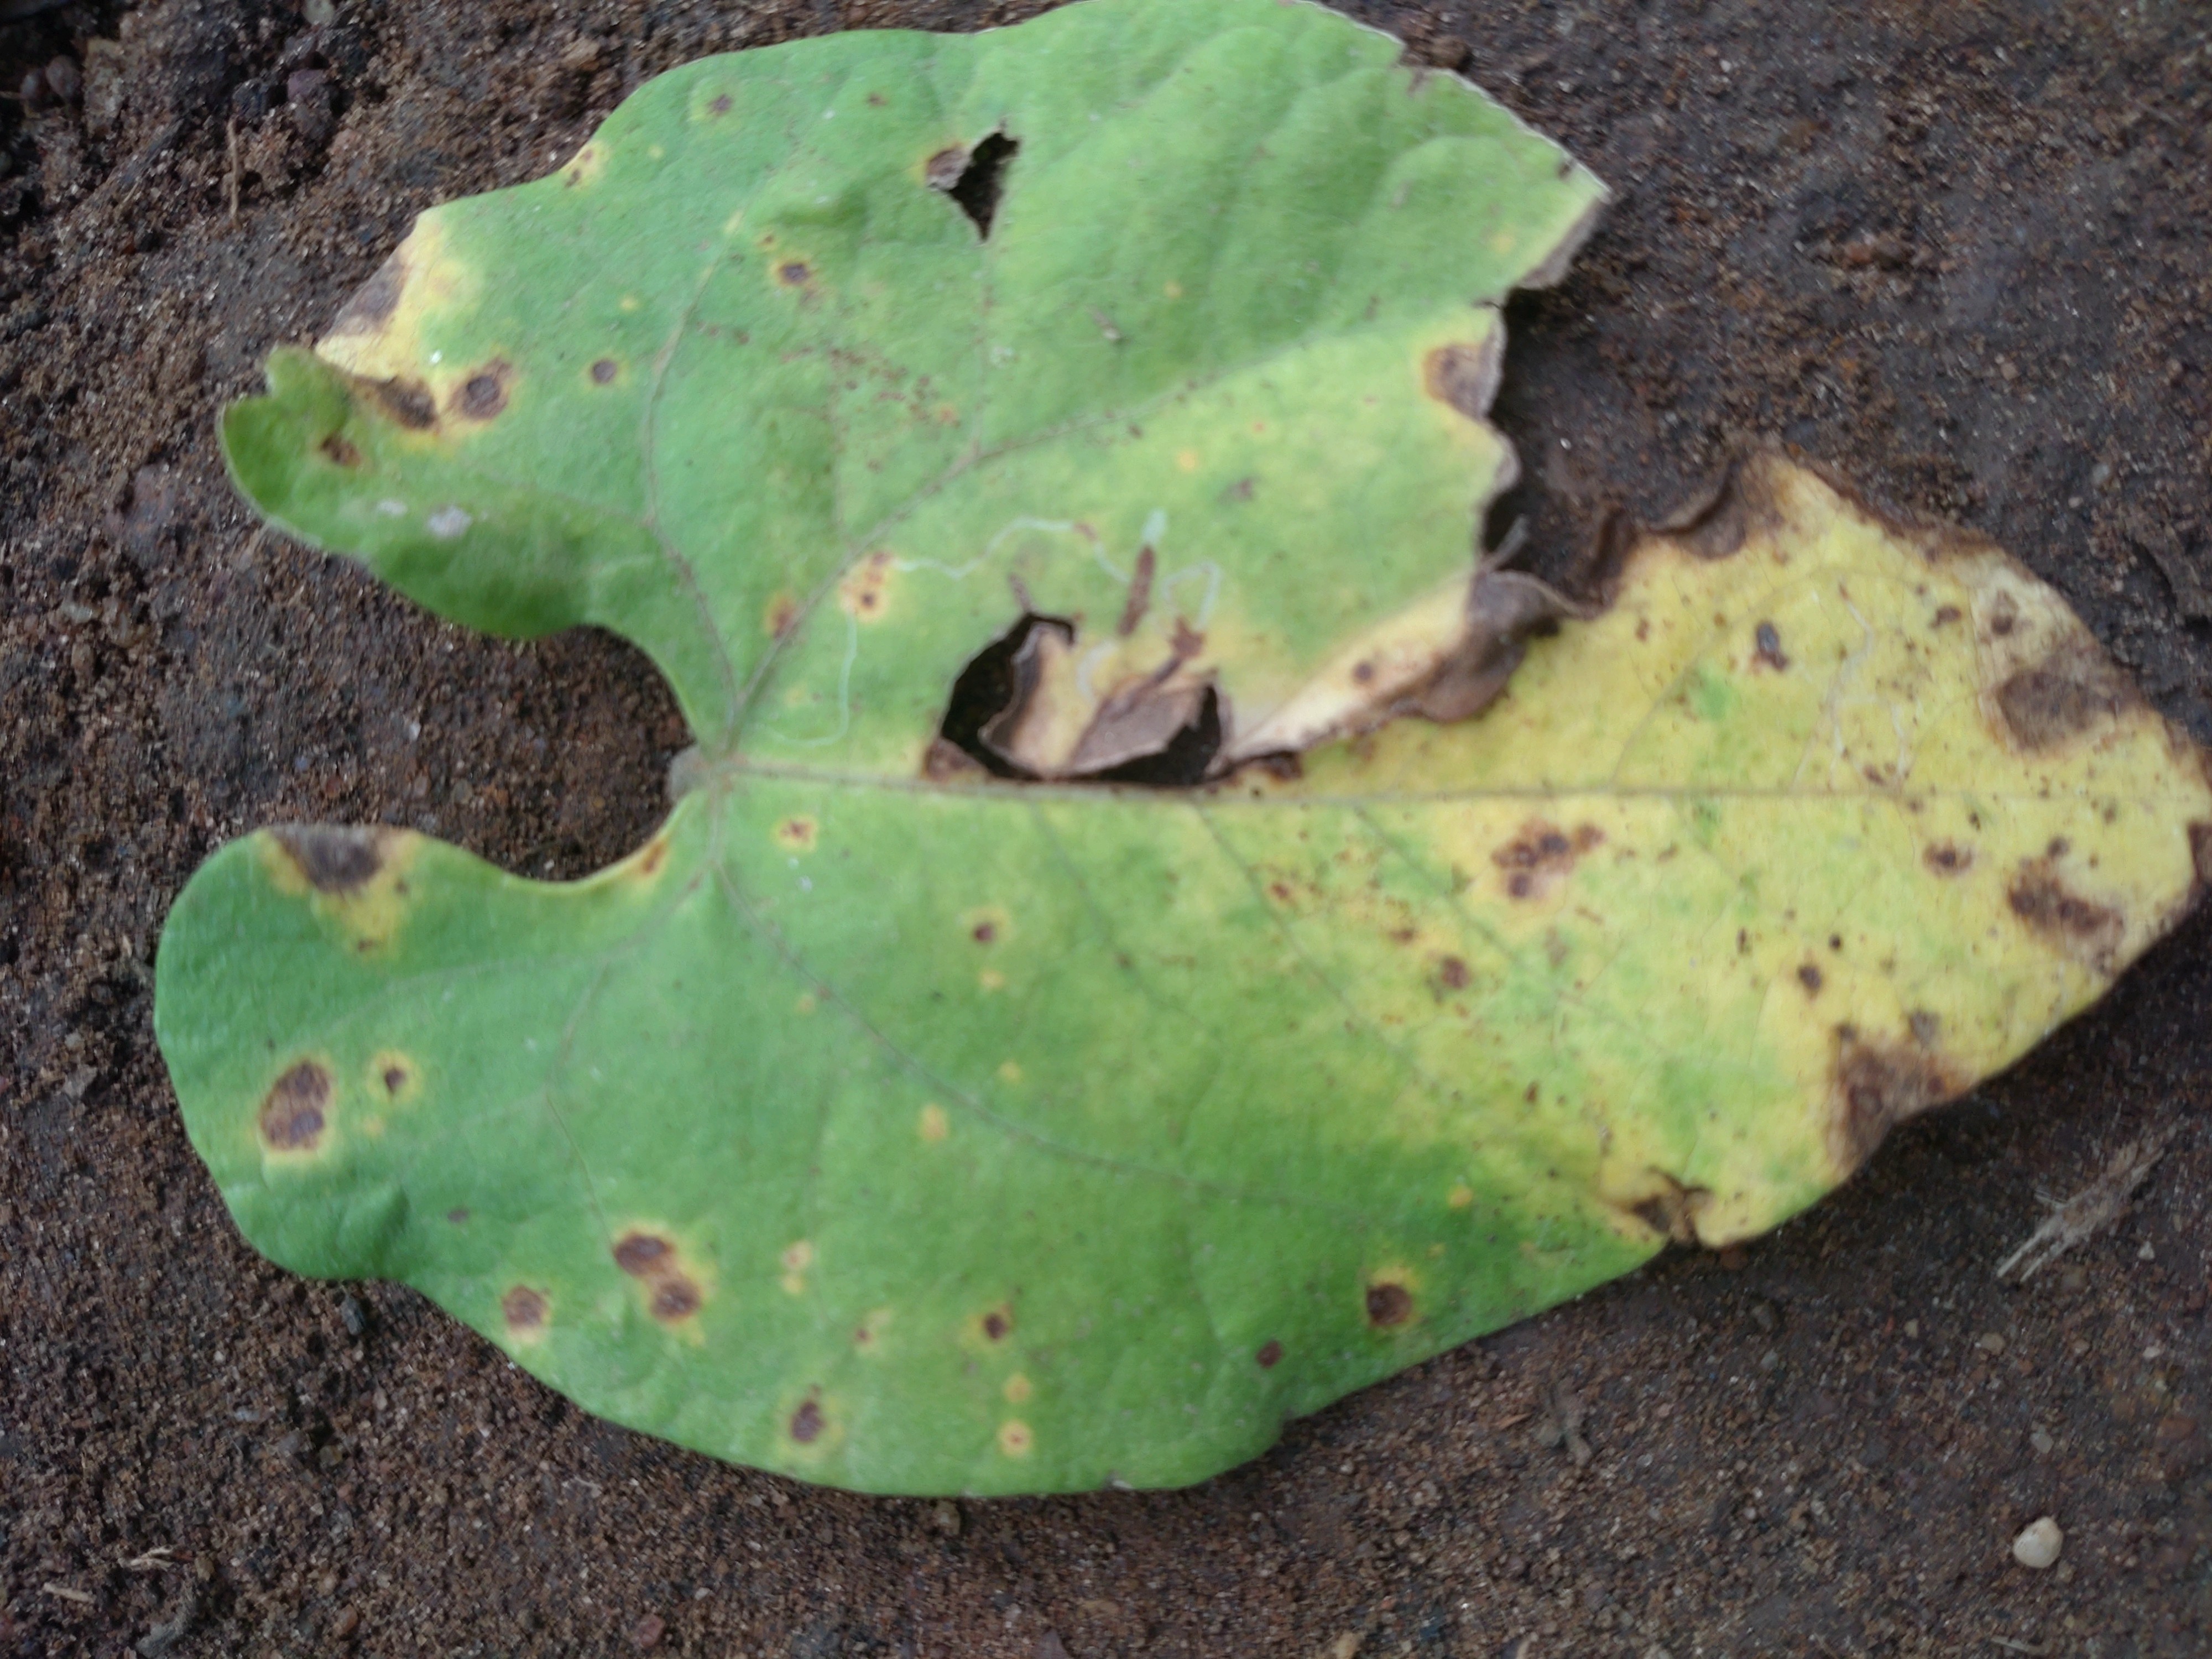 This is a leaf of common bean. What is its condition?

anthracnose
